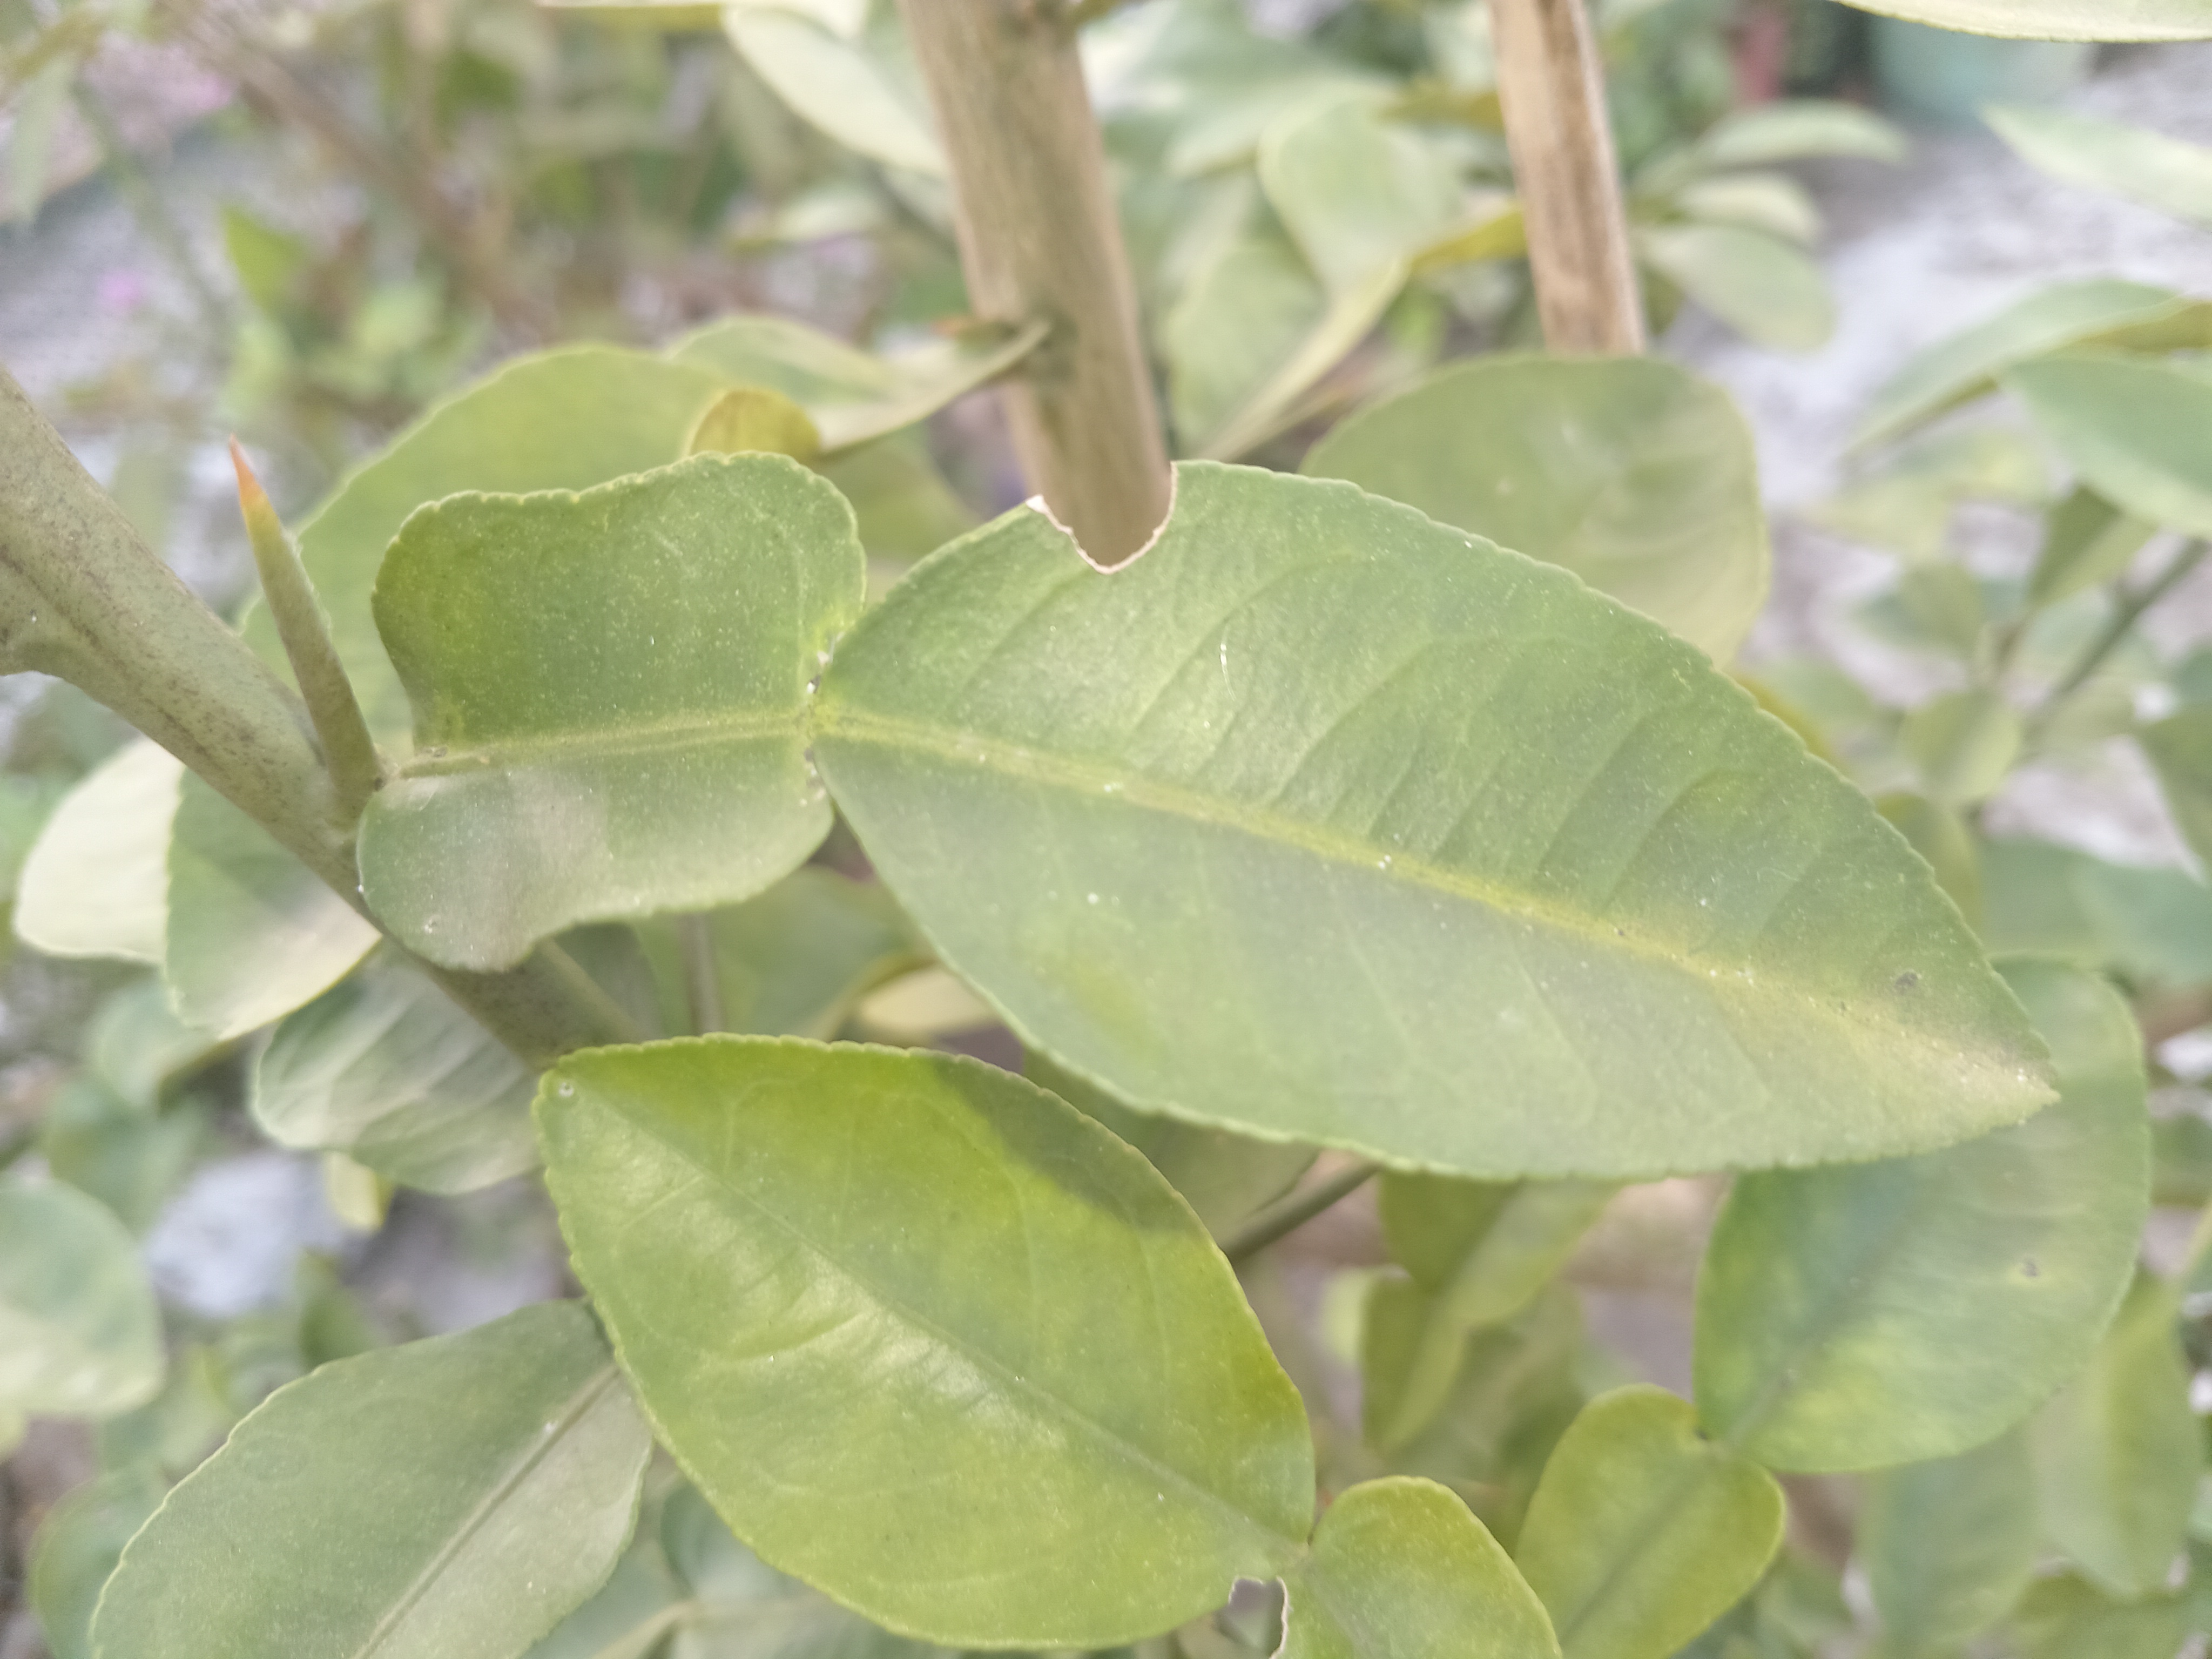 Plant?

lemon
